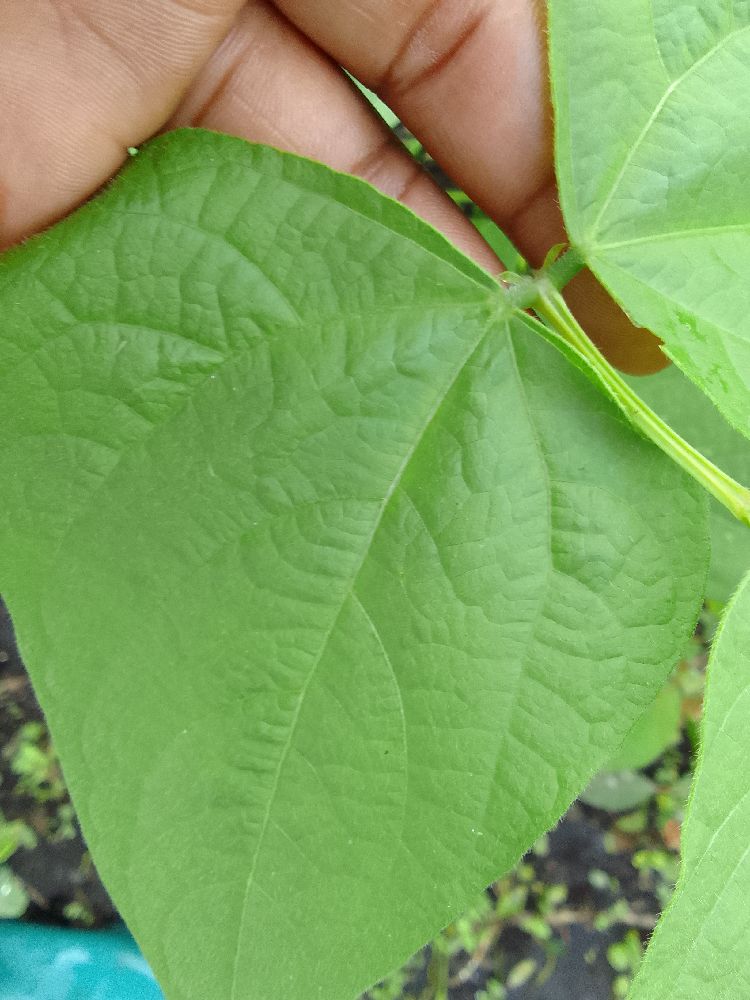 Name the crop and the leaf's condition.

common bean, healthy
